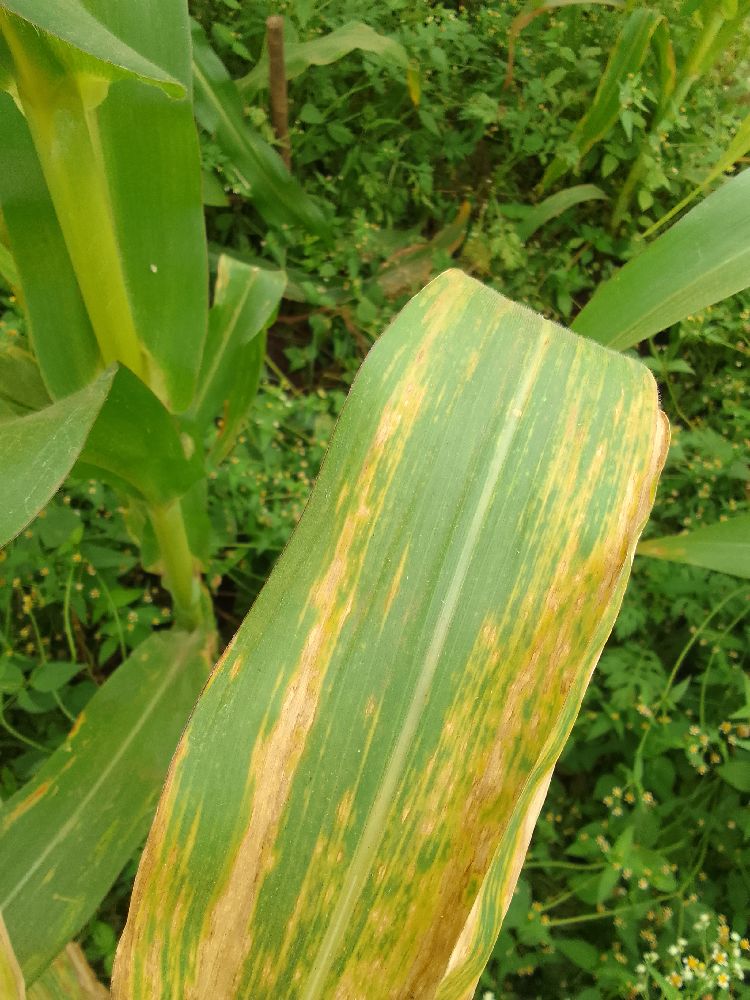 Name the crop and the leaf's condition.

maize, maize lethal necrosis
